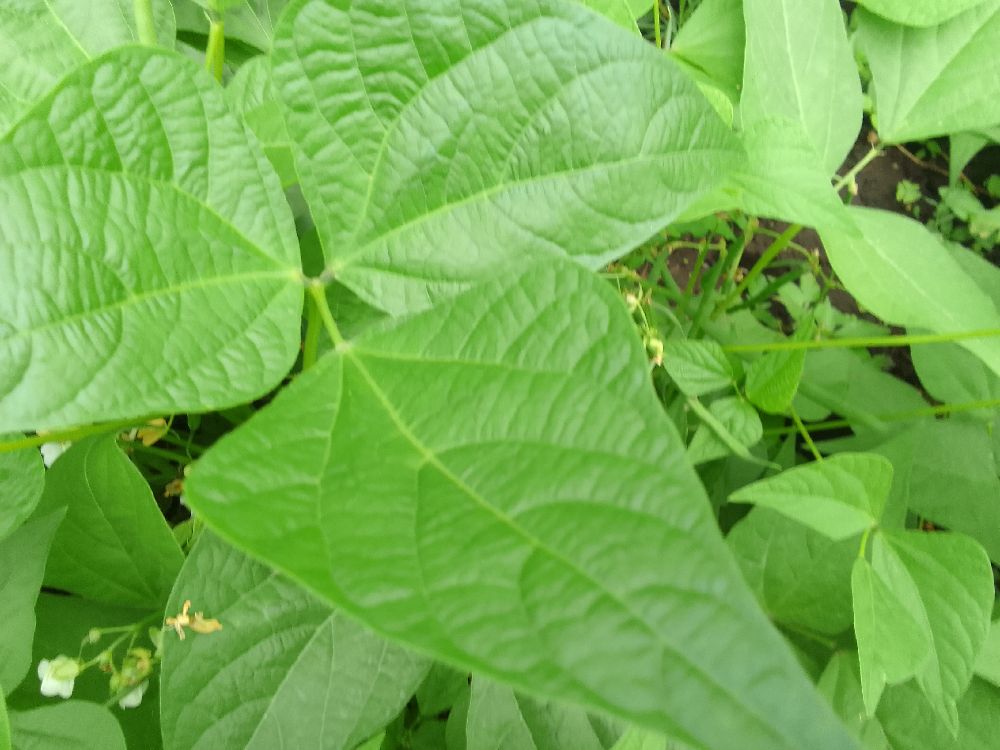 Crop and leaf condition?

common bean, healthy
